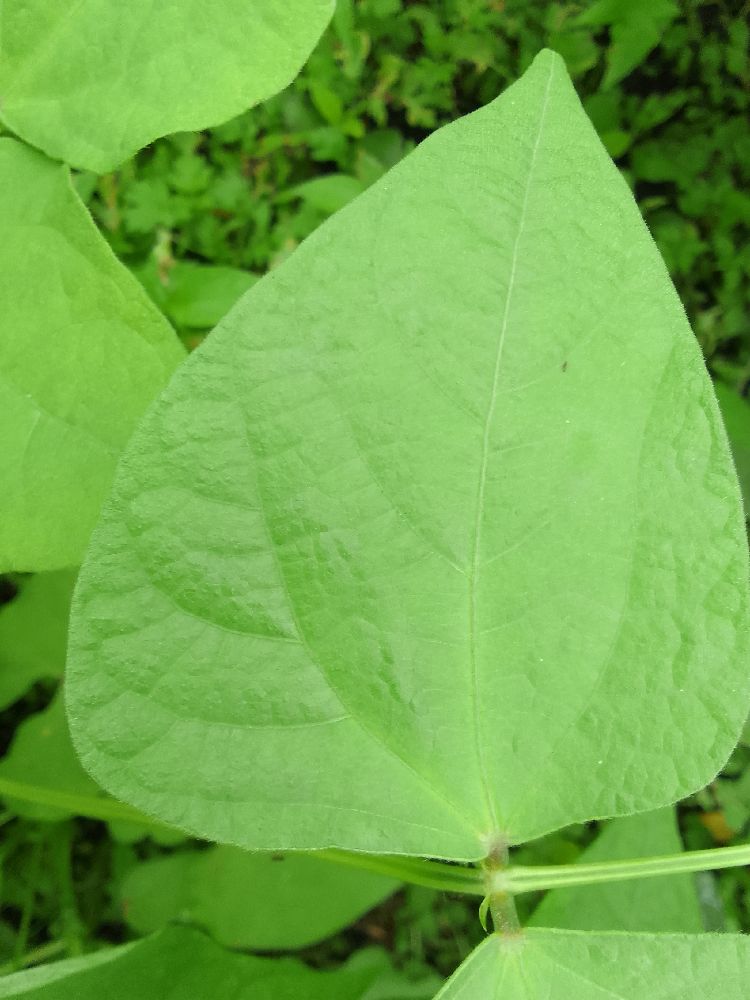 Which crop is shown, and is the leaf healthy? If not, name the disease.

common bean, healthy
